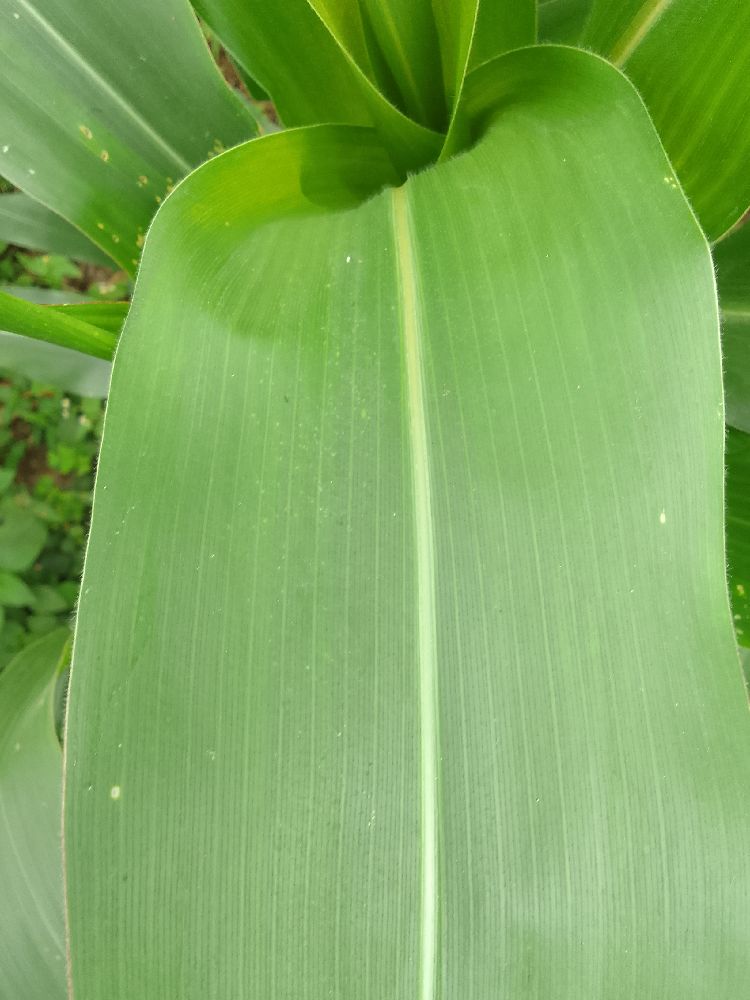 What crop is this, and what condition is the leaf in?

maize, healthy
